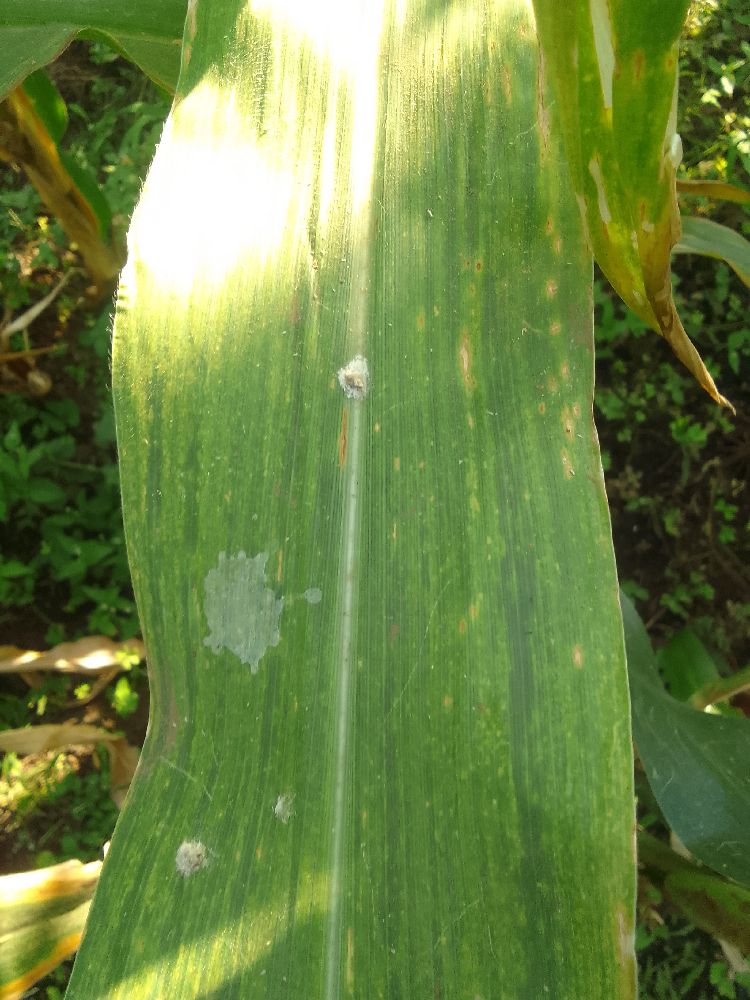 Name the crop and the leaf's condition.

maize, maize lethal necrosis
